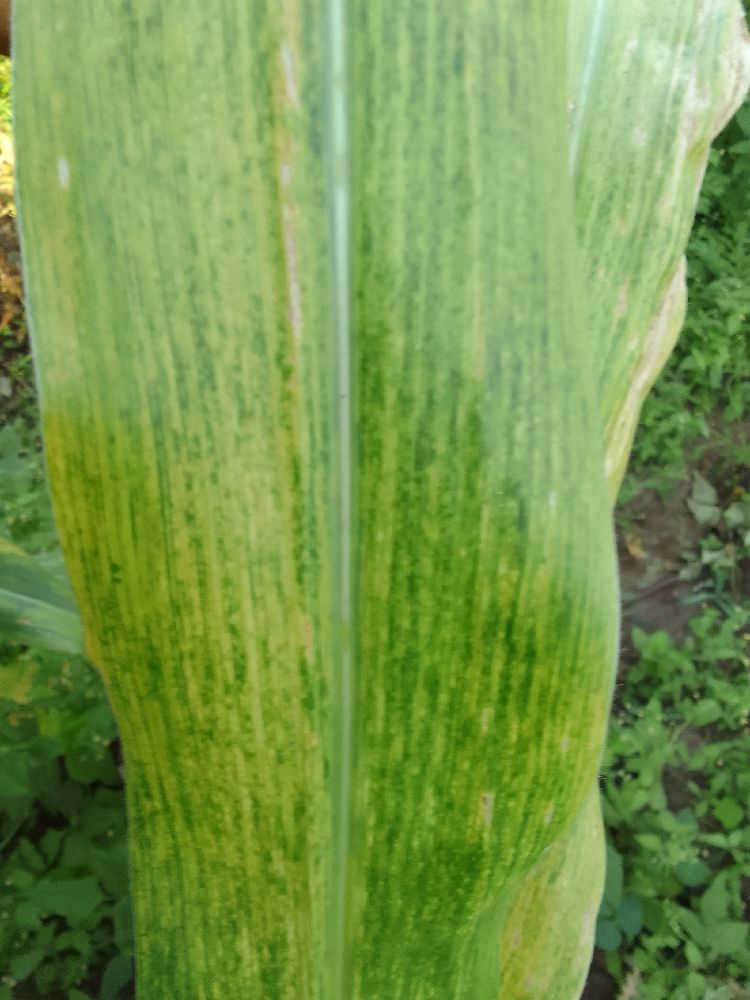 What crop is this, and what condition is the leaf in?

maize, maize lethal necrosis
